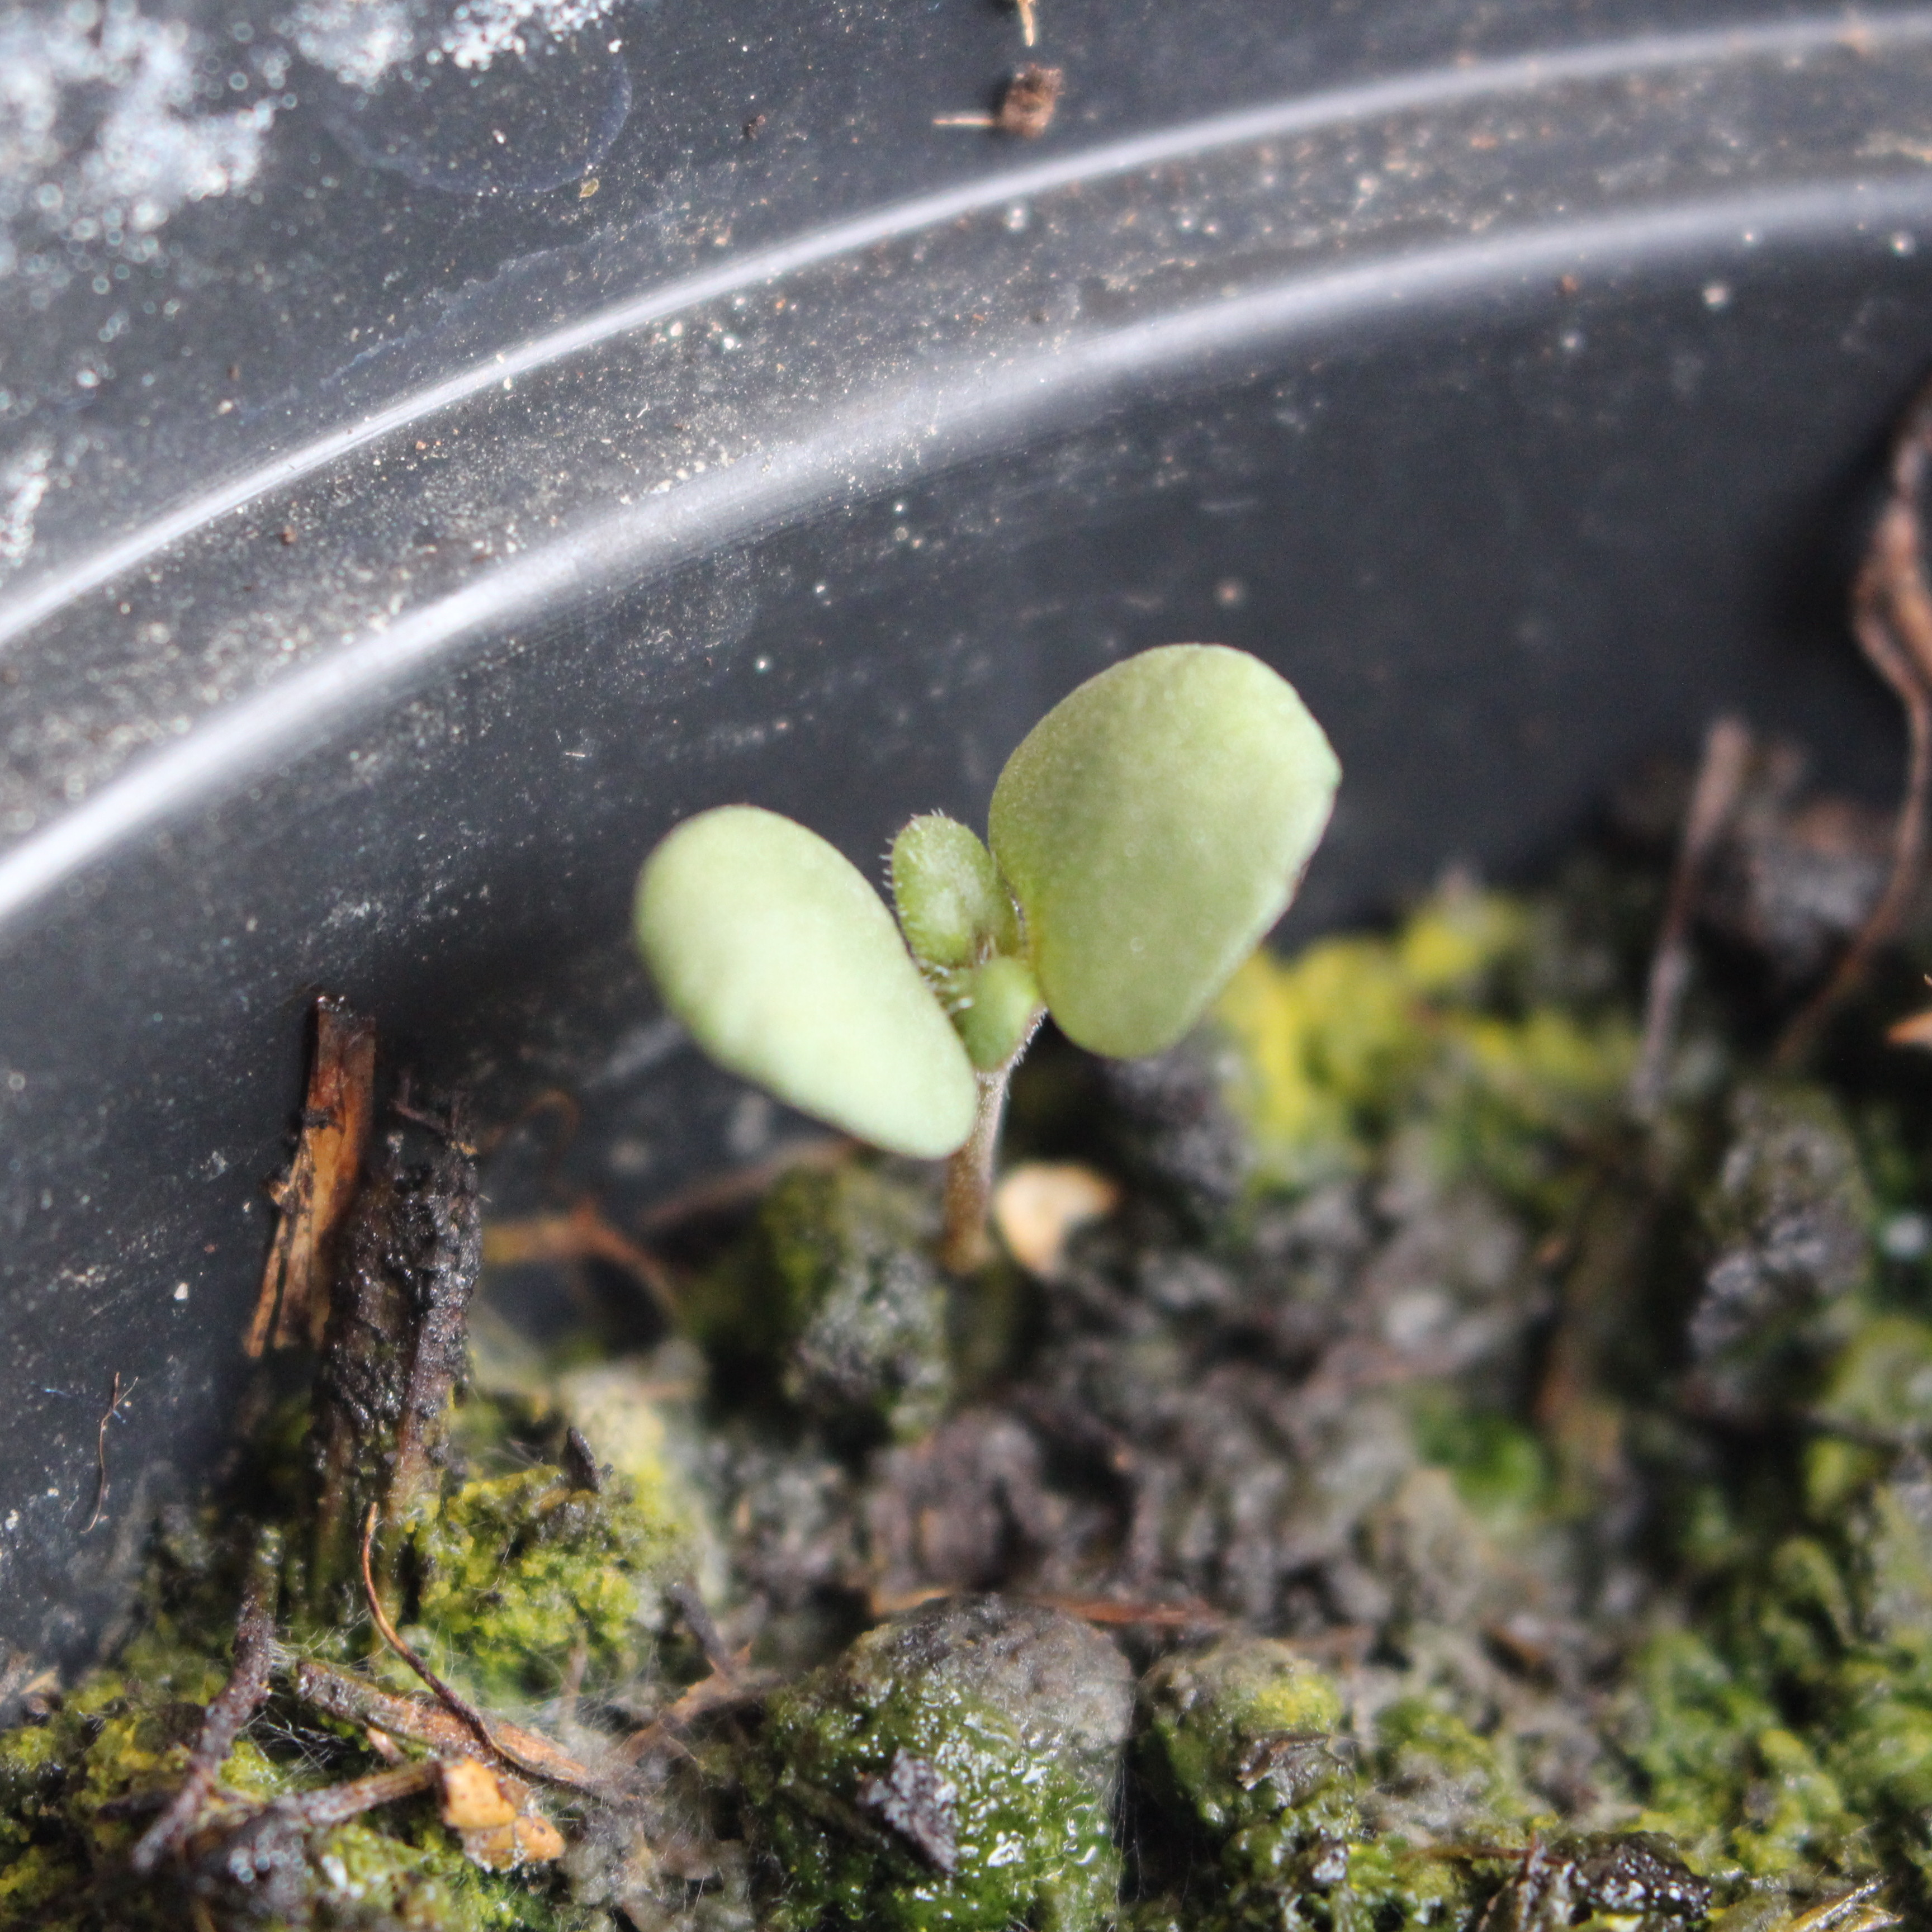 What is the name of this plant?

Veronica persica
